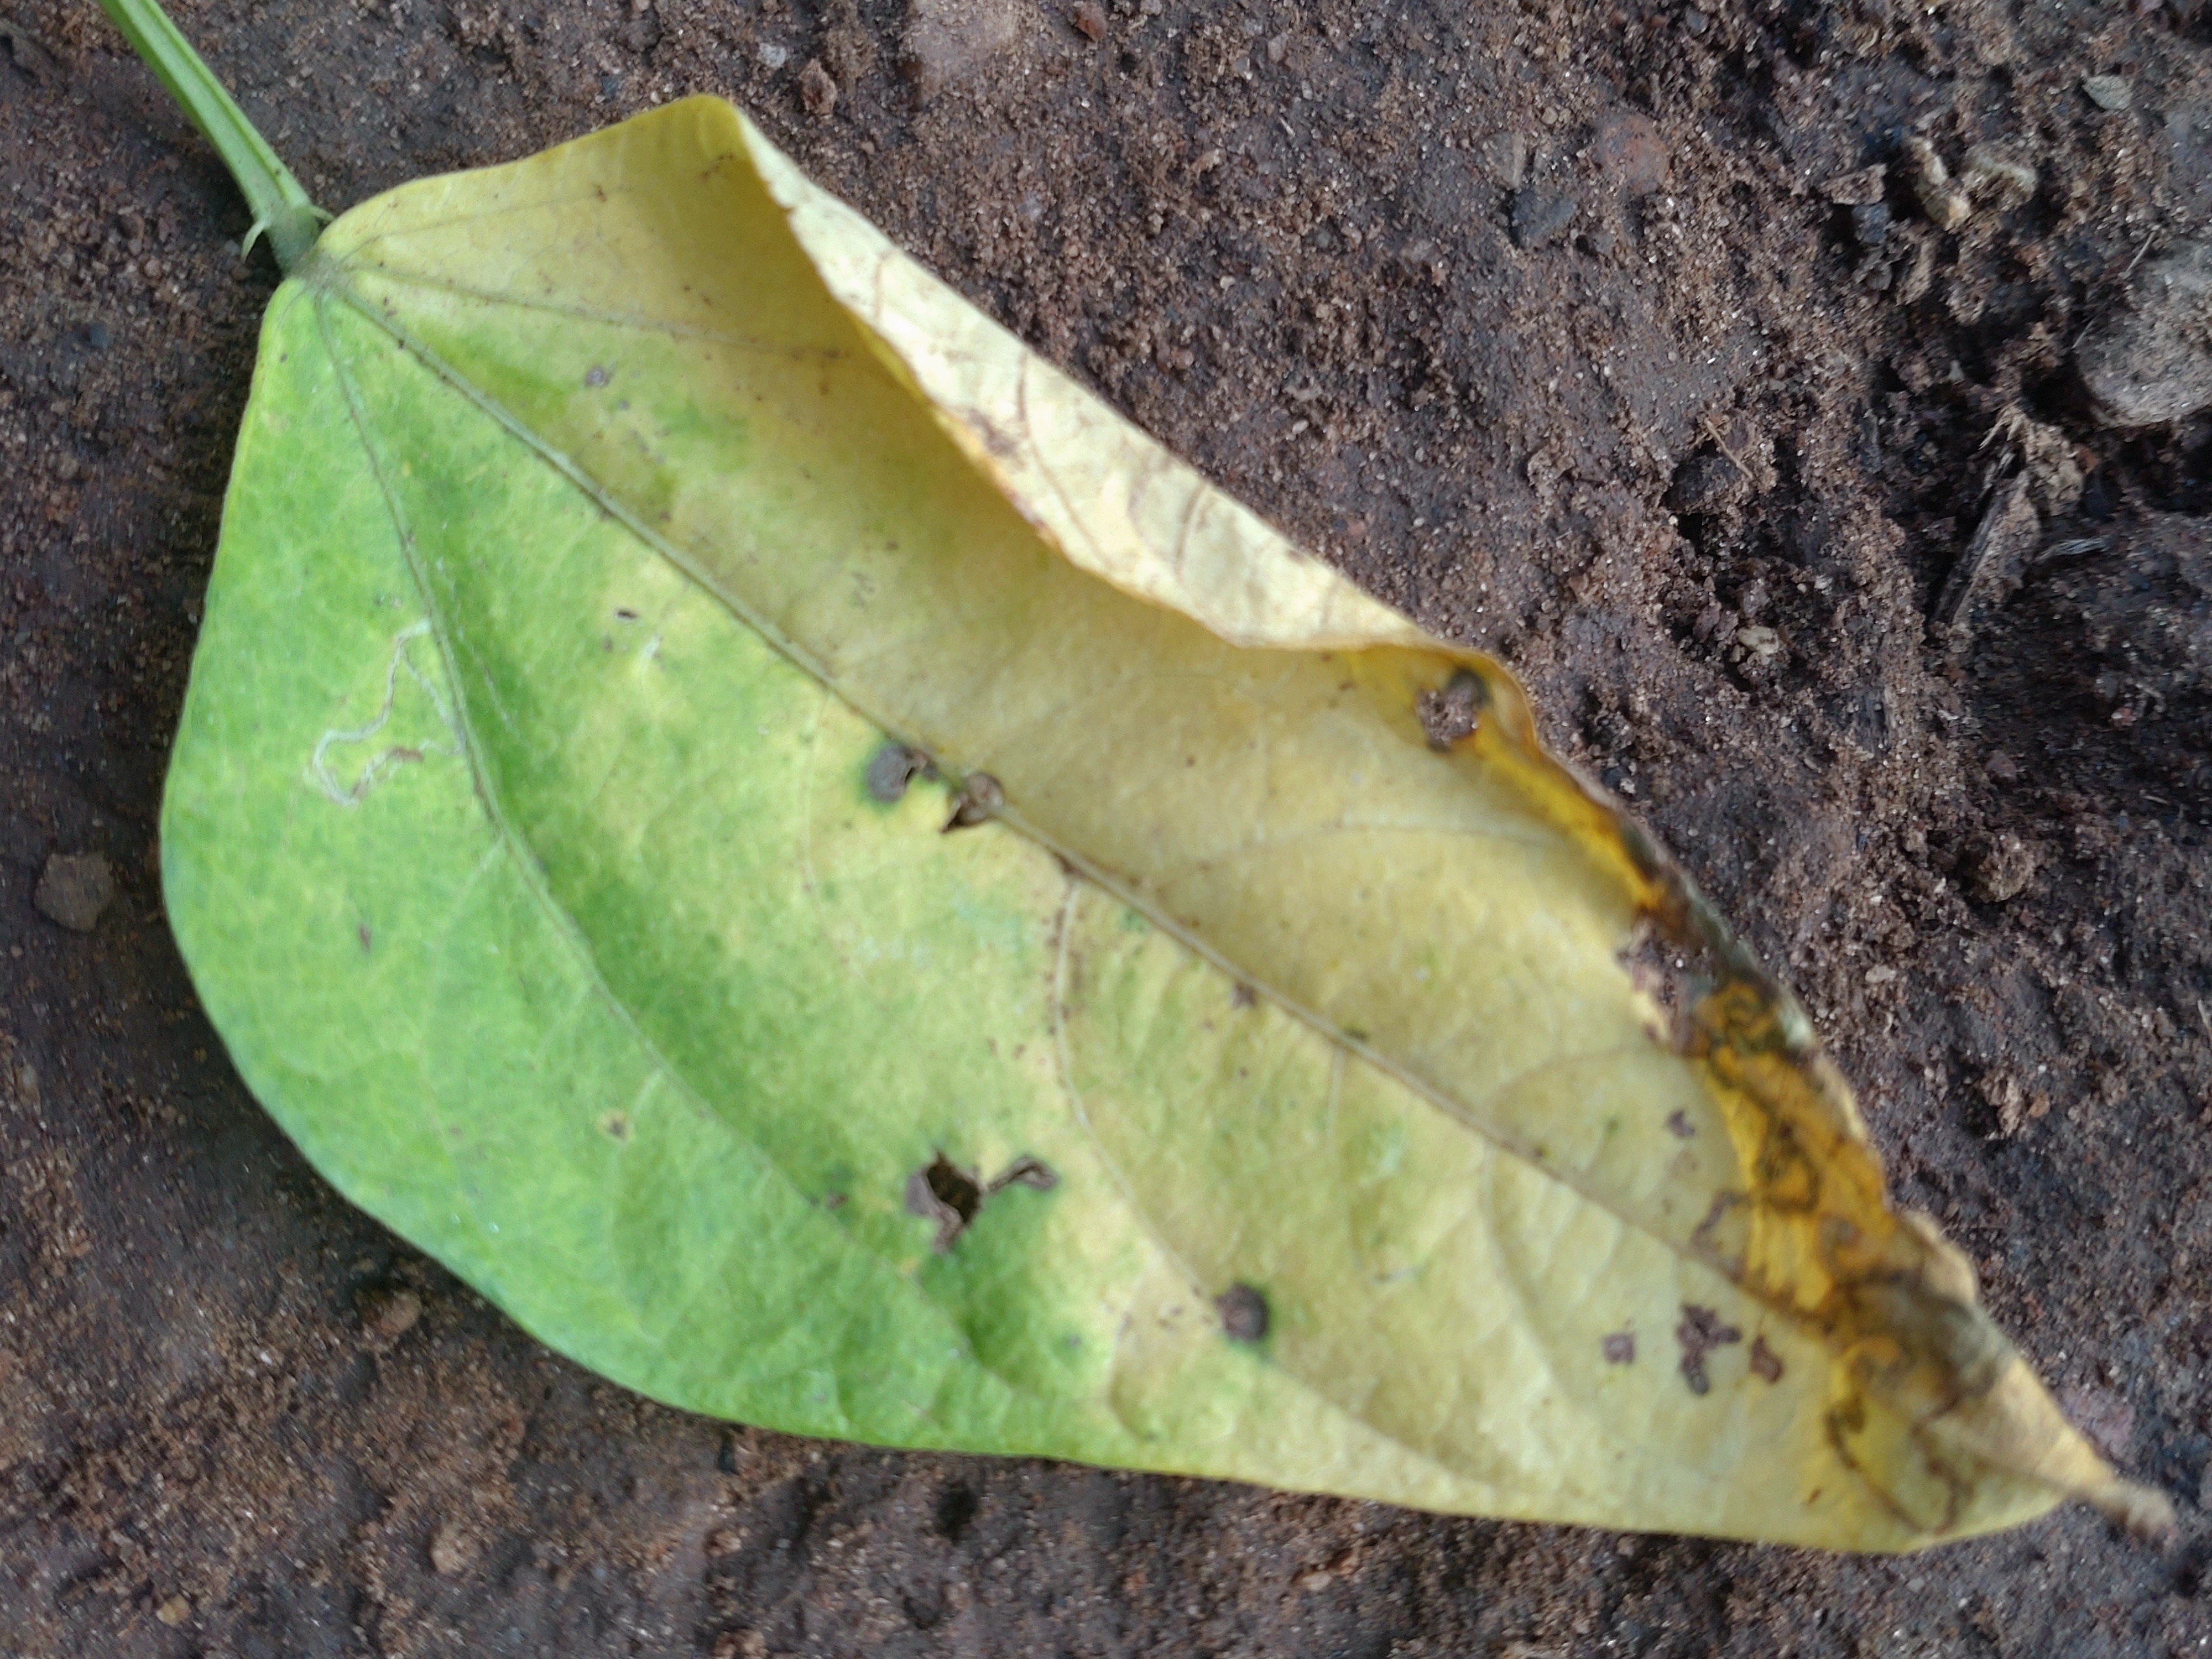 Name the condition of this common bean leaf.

anthracnose
